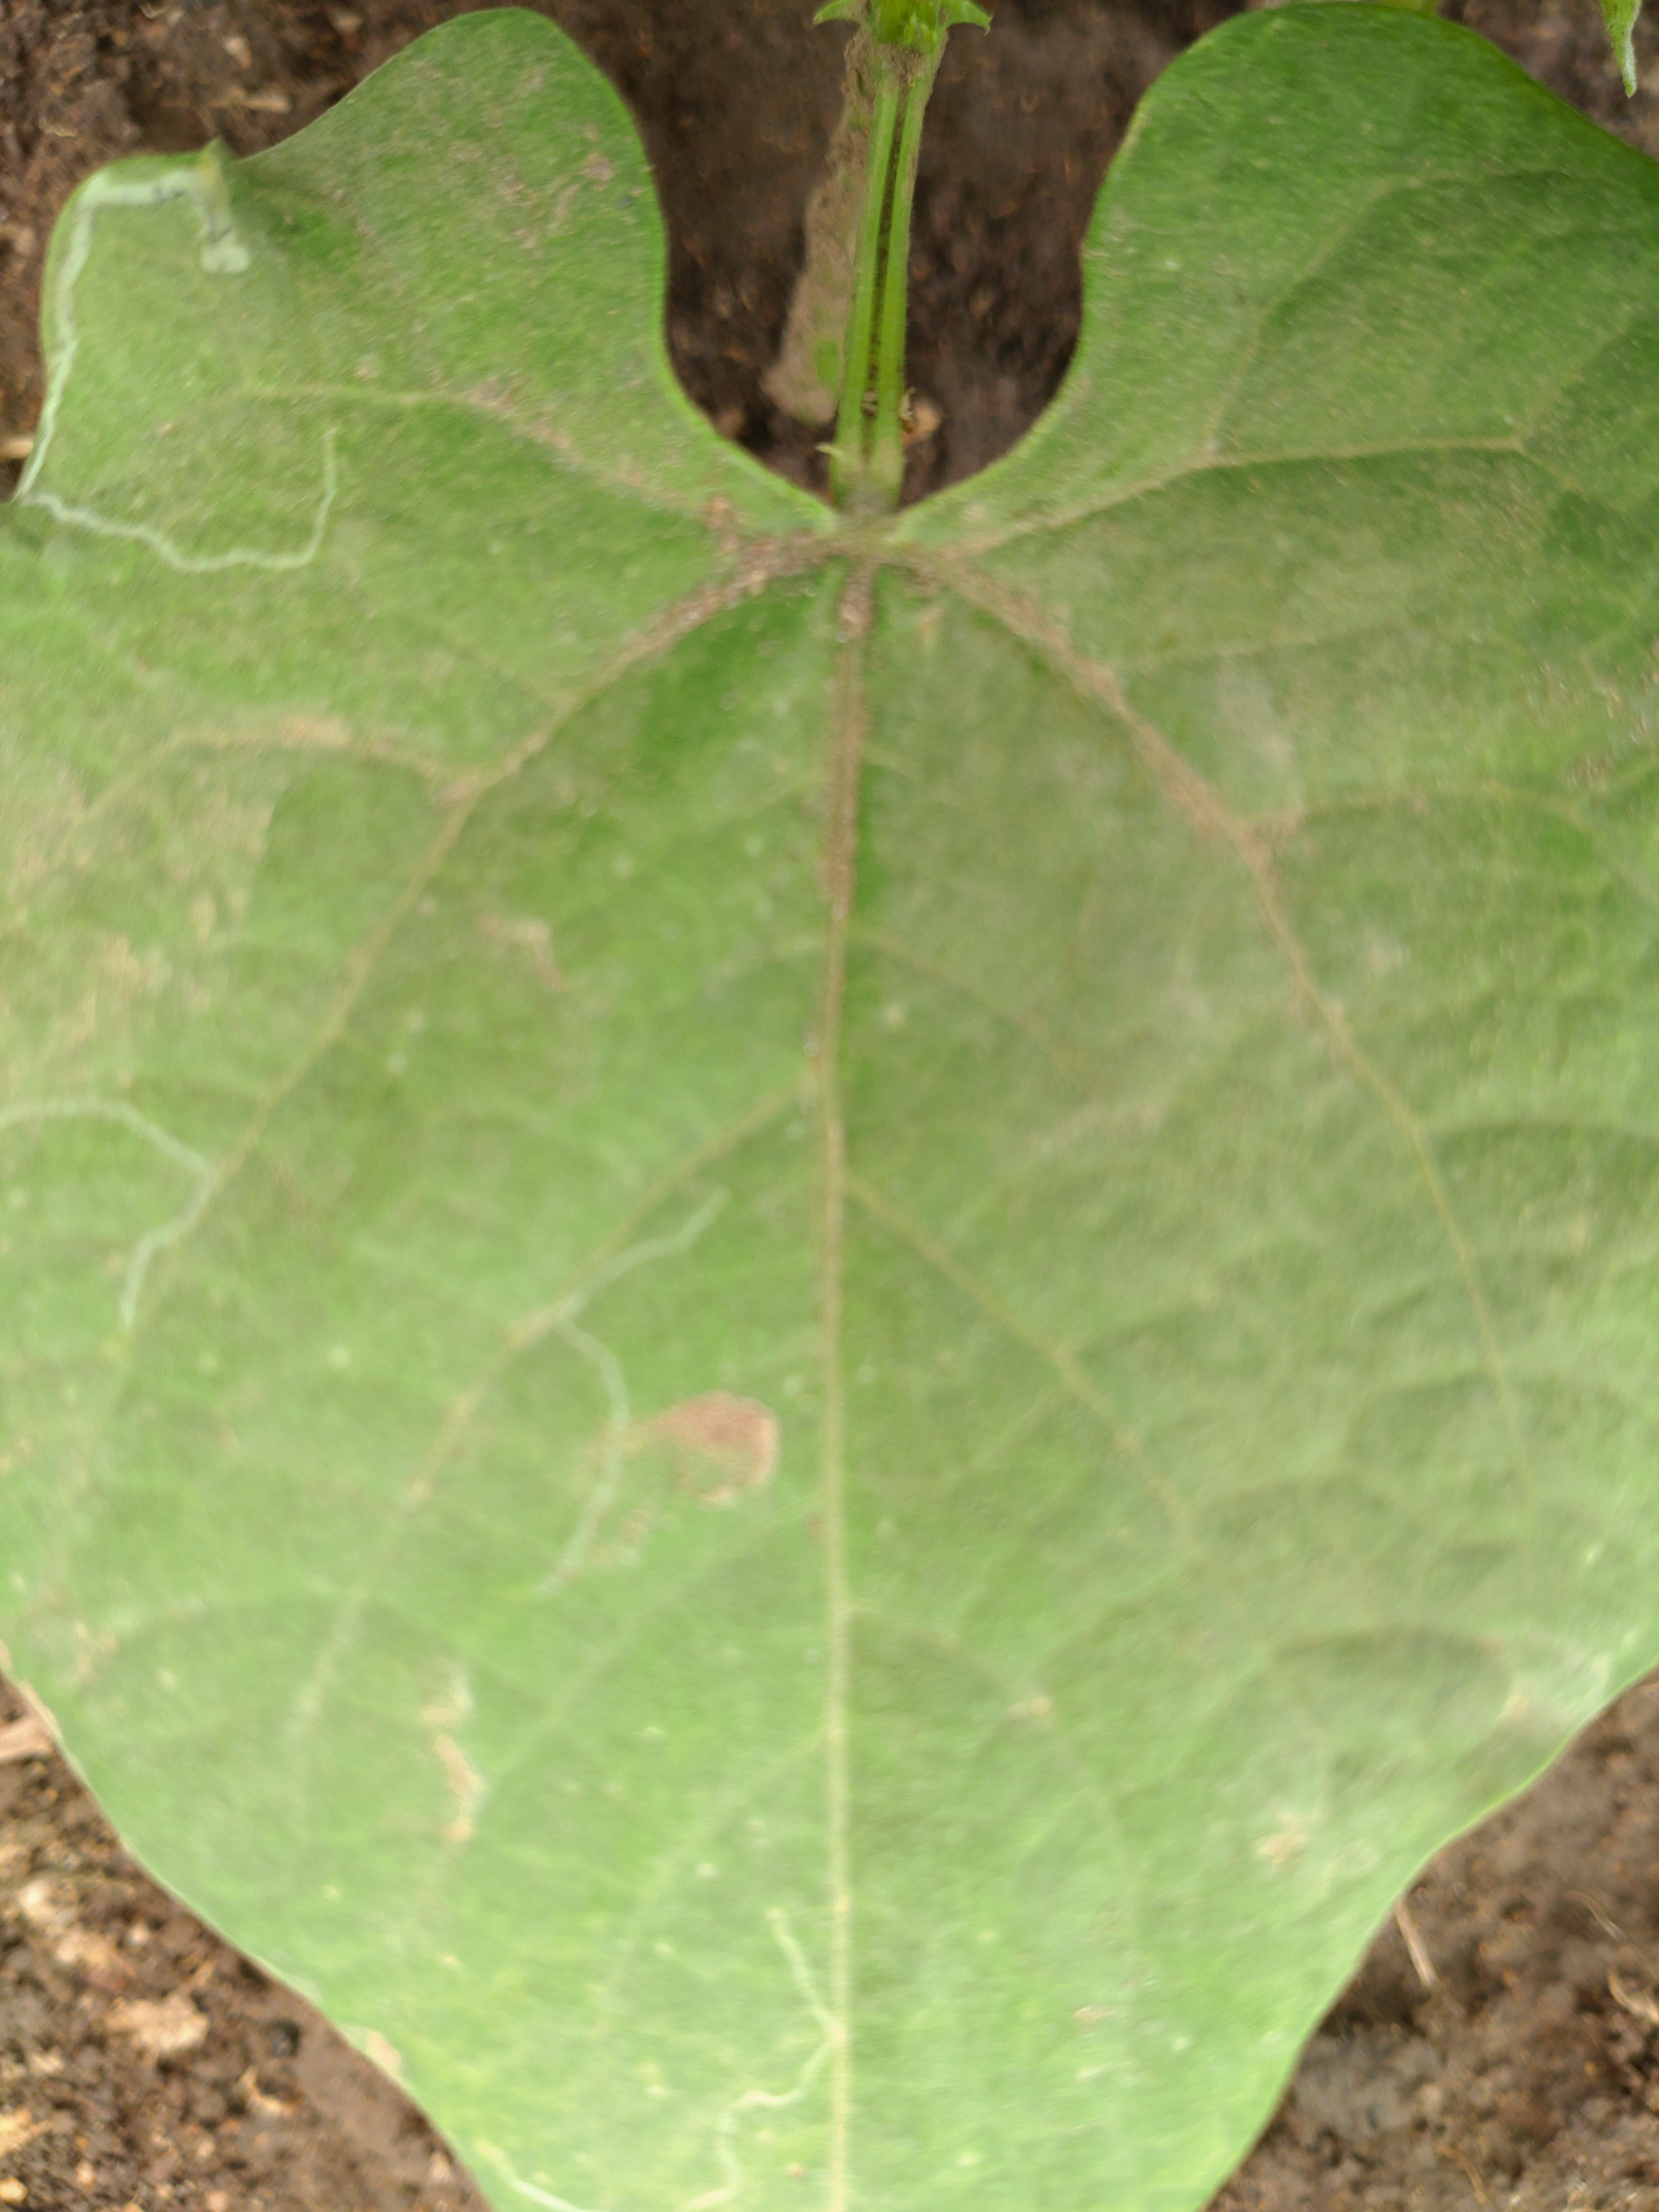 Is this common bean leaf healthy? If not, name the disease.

healthy
